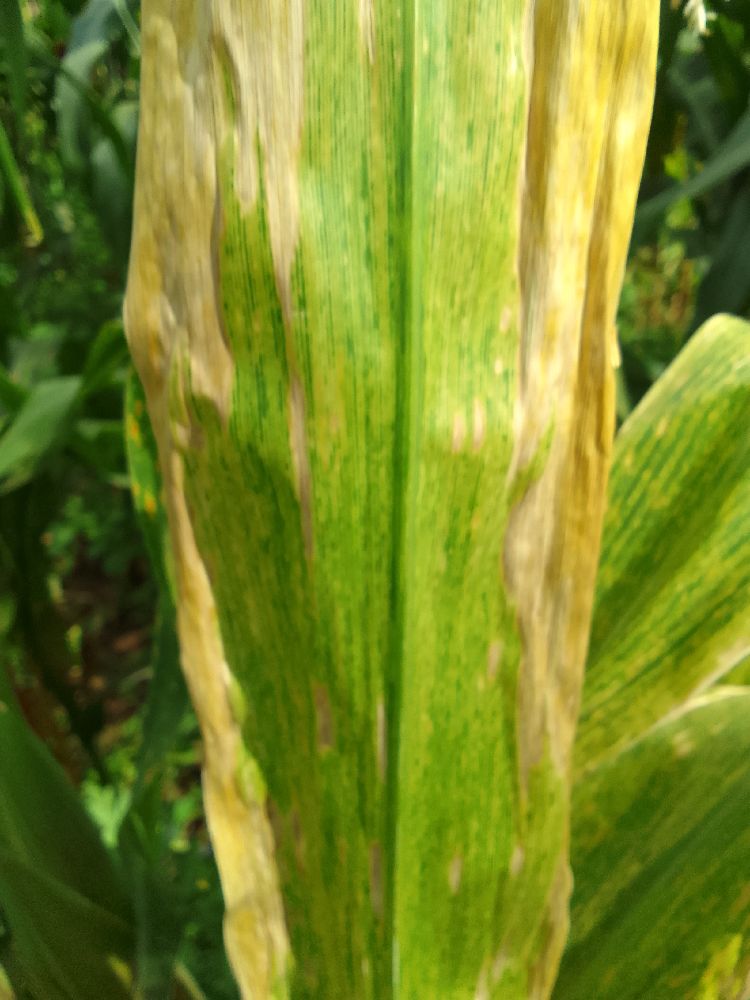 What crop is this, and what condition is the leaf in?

maize, maize lethal necrosis
